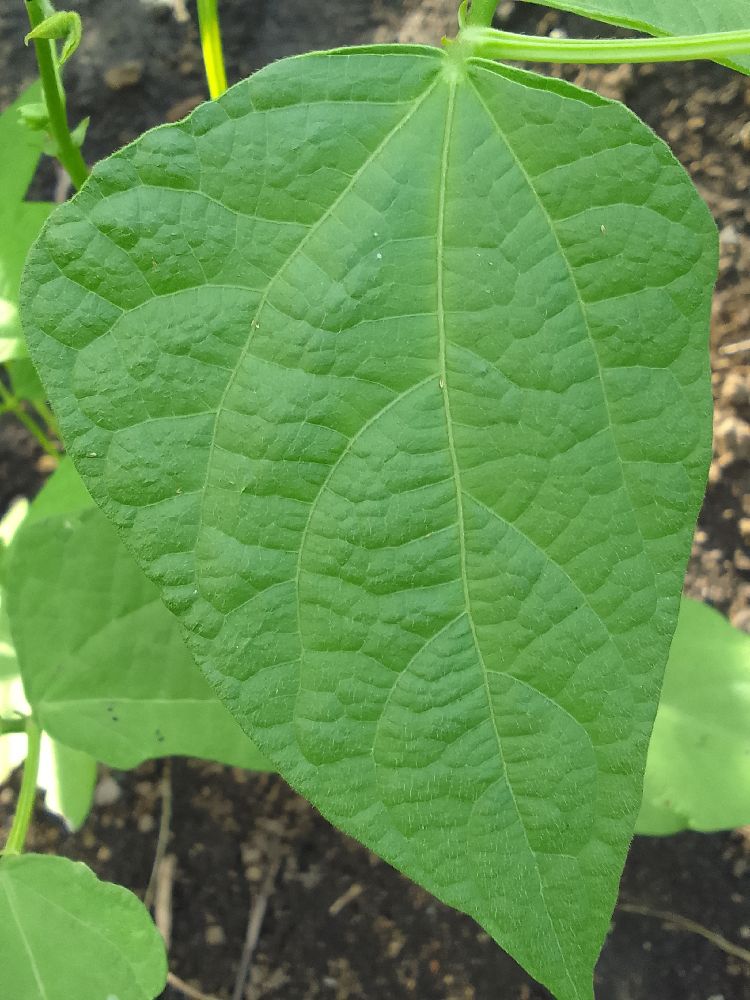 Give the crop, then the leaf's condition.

common bean, healthy
